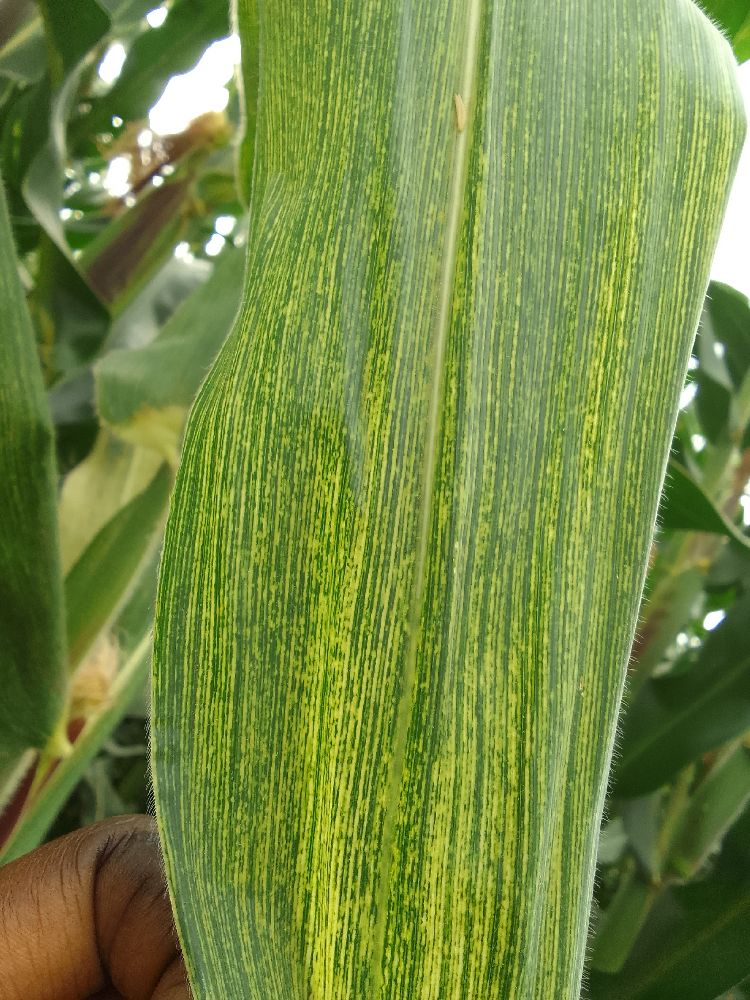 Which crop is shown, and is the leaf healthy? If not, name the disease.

maize, maize streak virus
